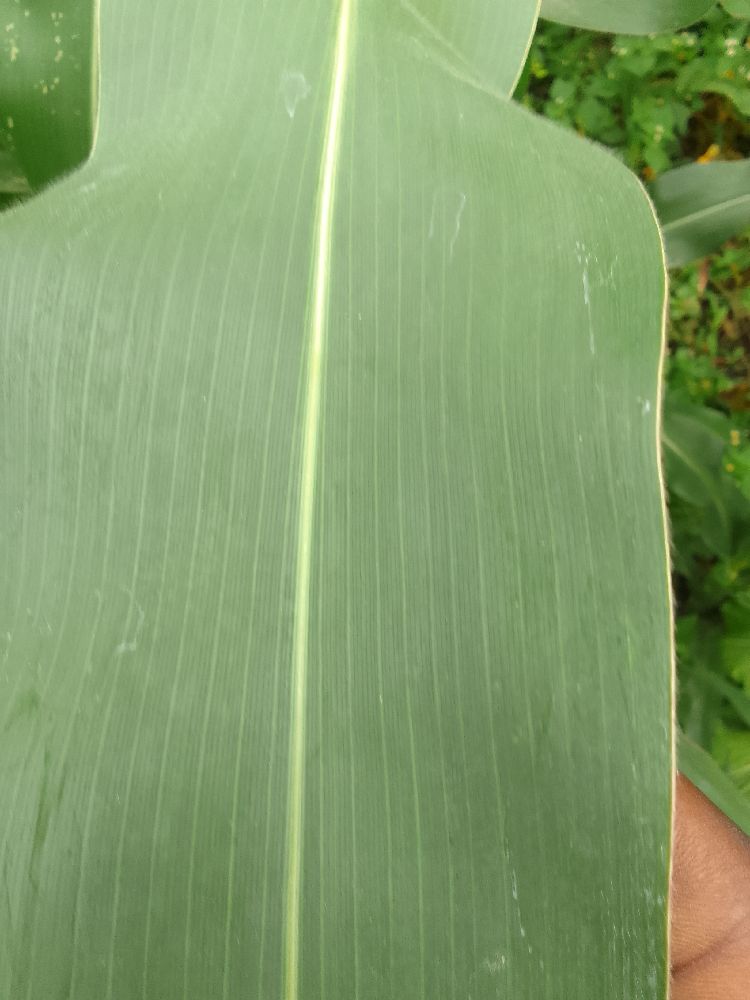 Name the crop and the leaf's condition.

maize, healthy
